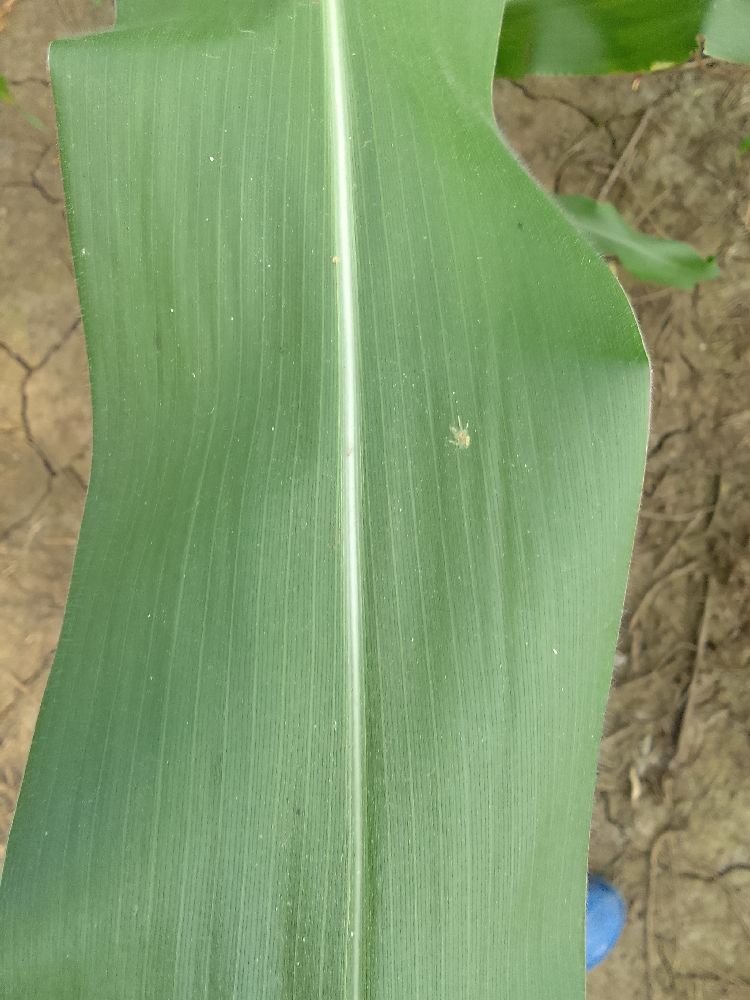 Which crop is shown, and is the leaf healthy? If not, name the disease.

maize, healthy
